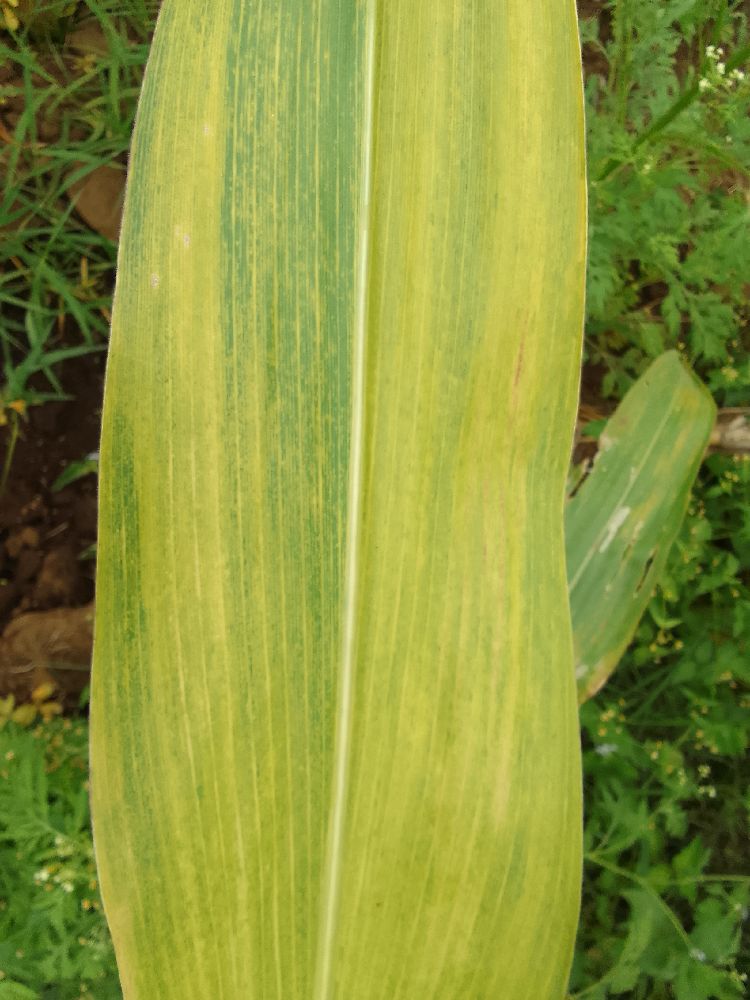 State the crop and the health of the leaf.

maize, maize lethal necrosis
